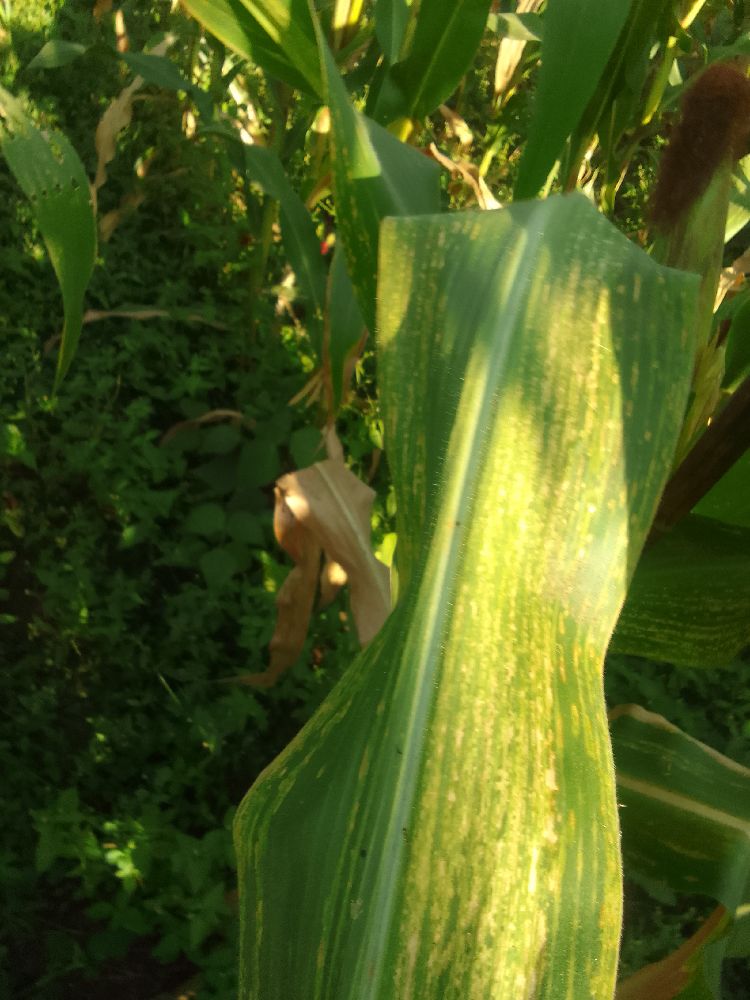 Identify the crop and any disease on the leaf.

maize, maize lethal necrosis
